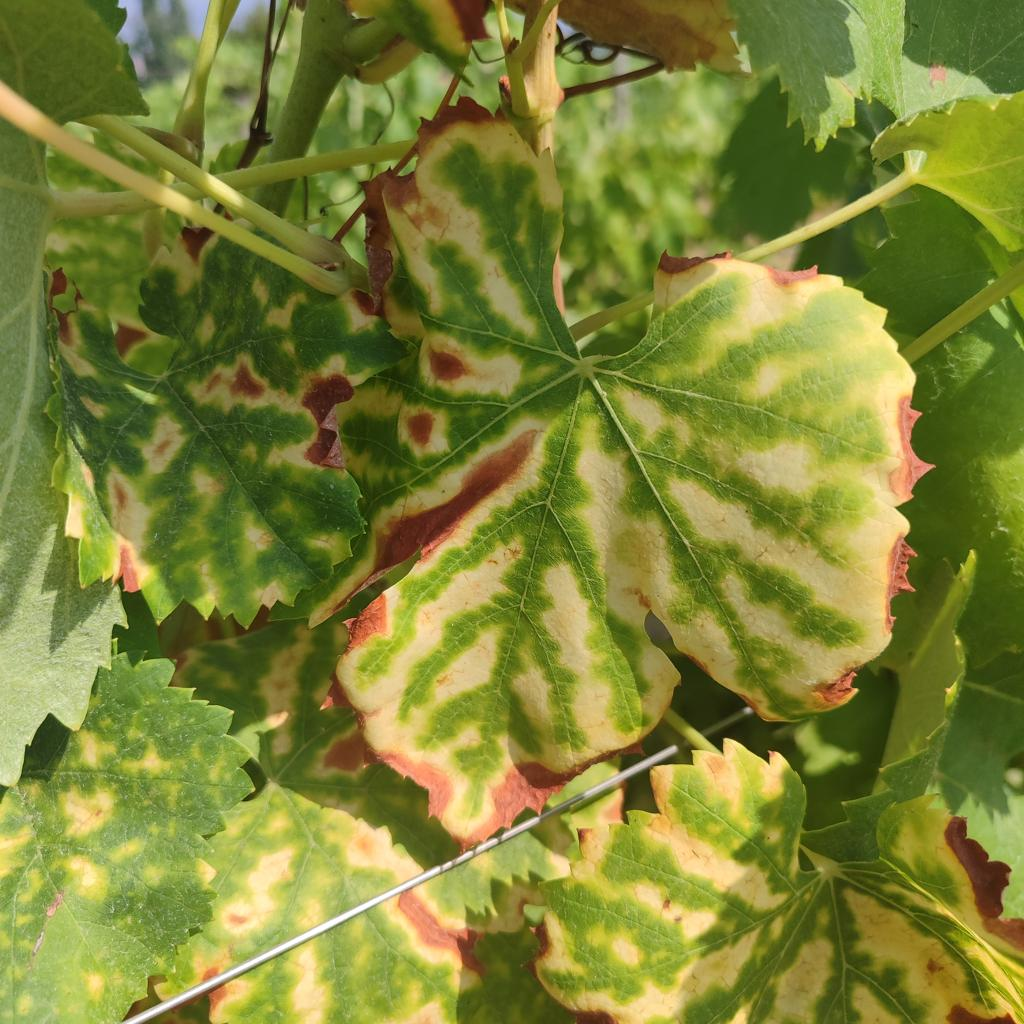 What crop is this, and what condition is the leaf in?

grapevine, esca complex
